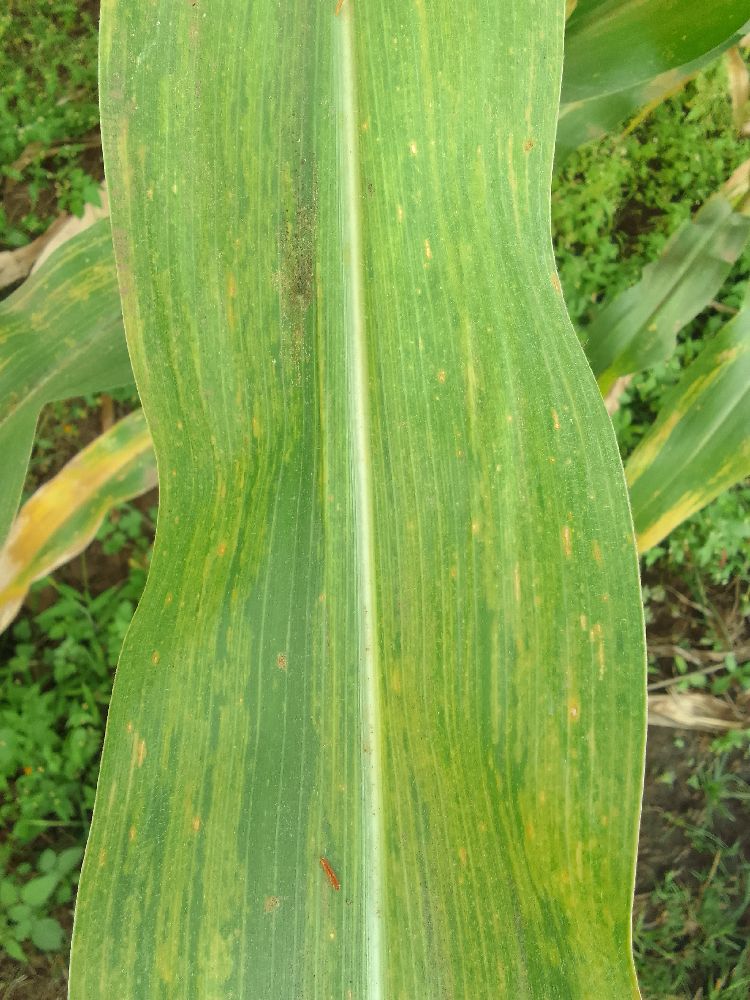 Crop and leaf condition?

maize, maize lethal necrosis
